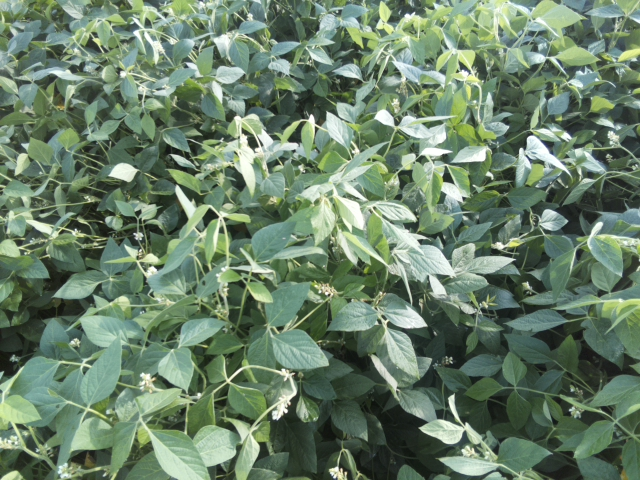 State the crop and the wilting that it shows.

soybean, leaves with no wilting
